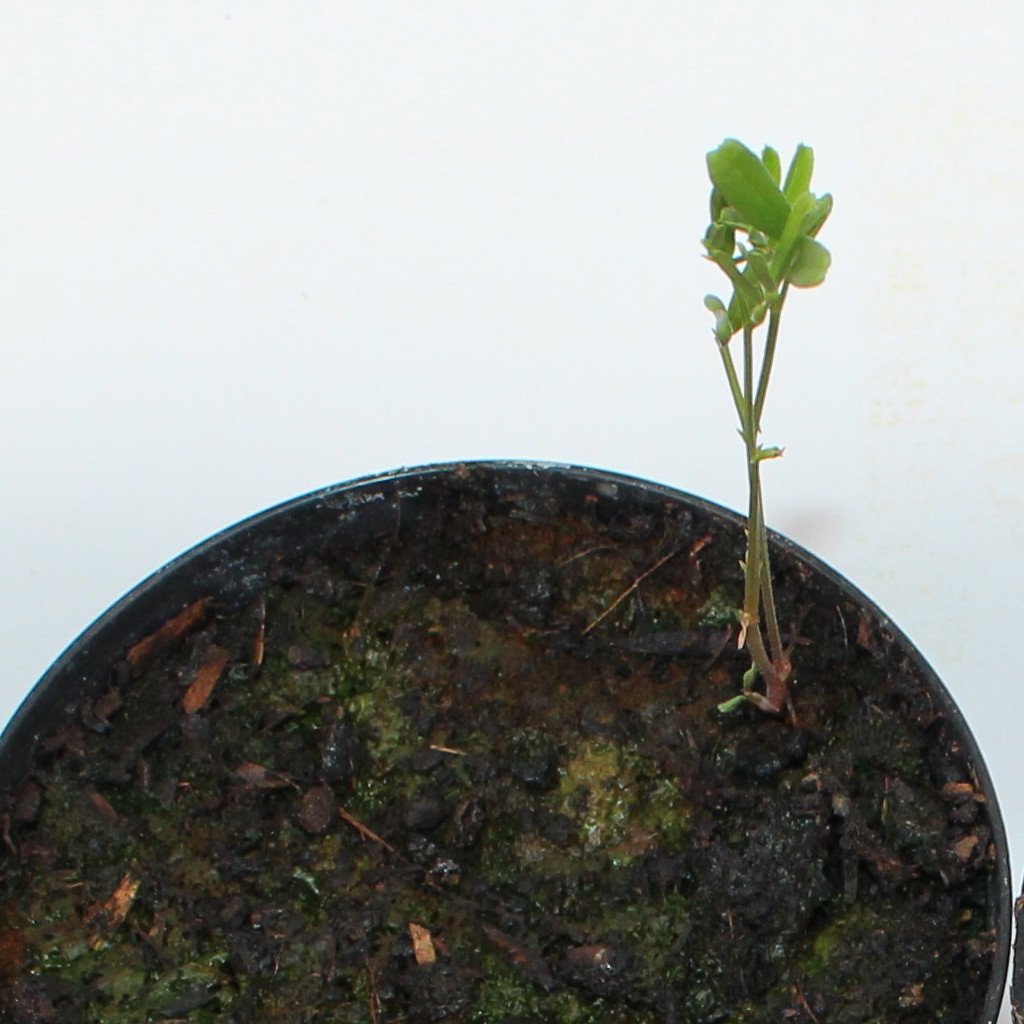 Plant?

Vicia sativa
